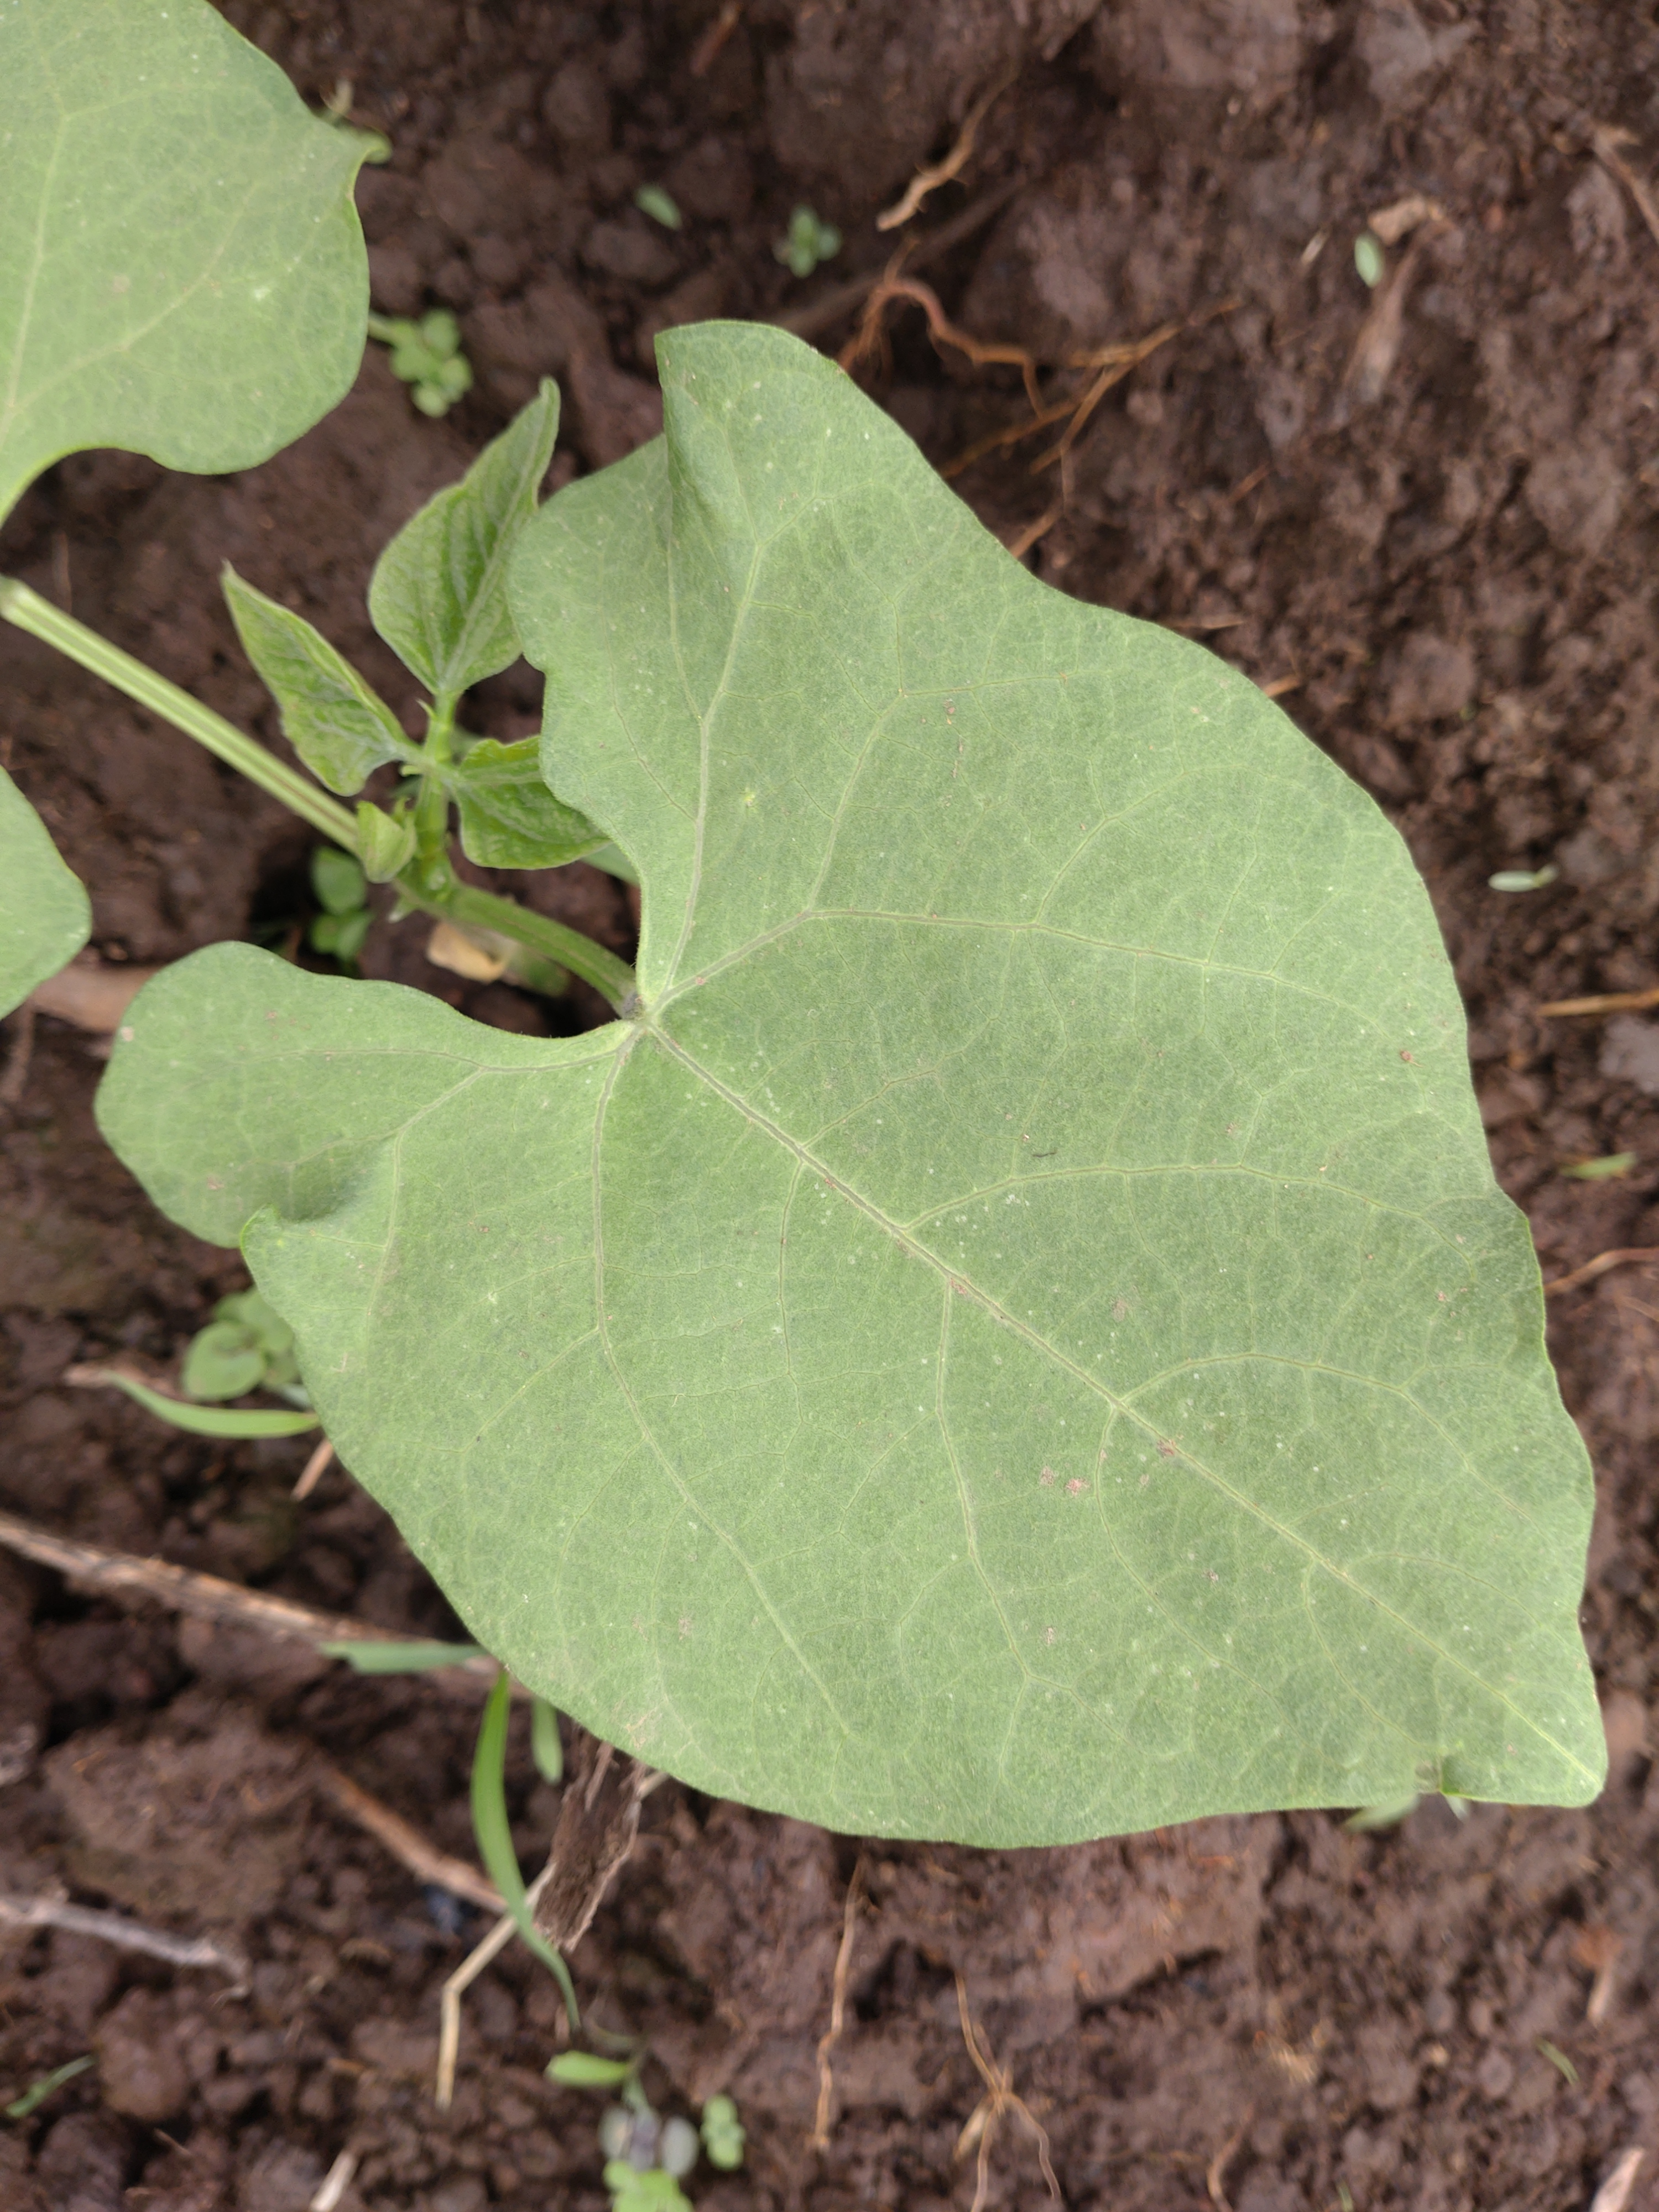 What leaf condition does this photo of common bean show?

healthy
